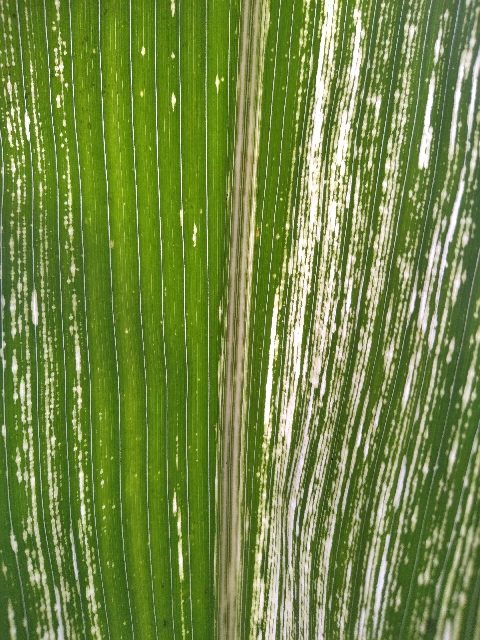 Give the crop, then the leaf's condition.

maize, maize streak virus
